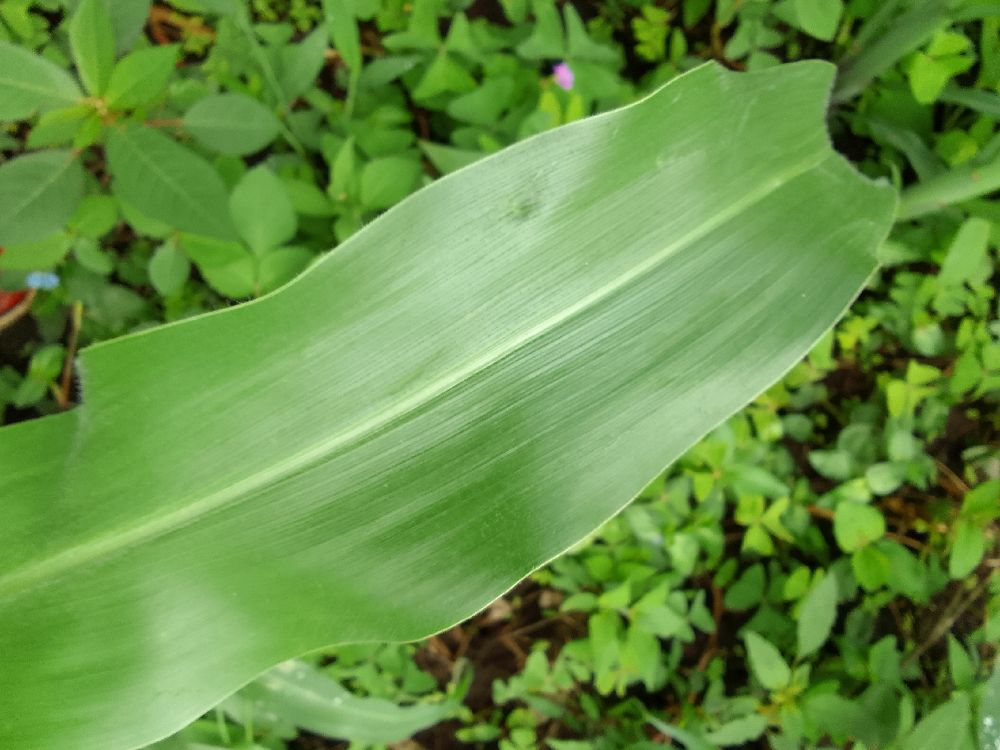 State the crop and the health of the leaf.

common bean, healthy
